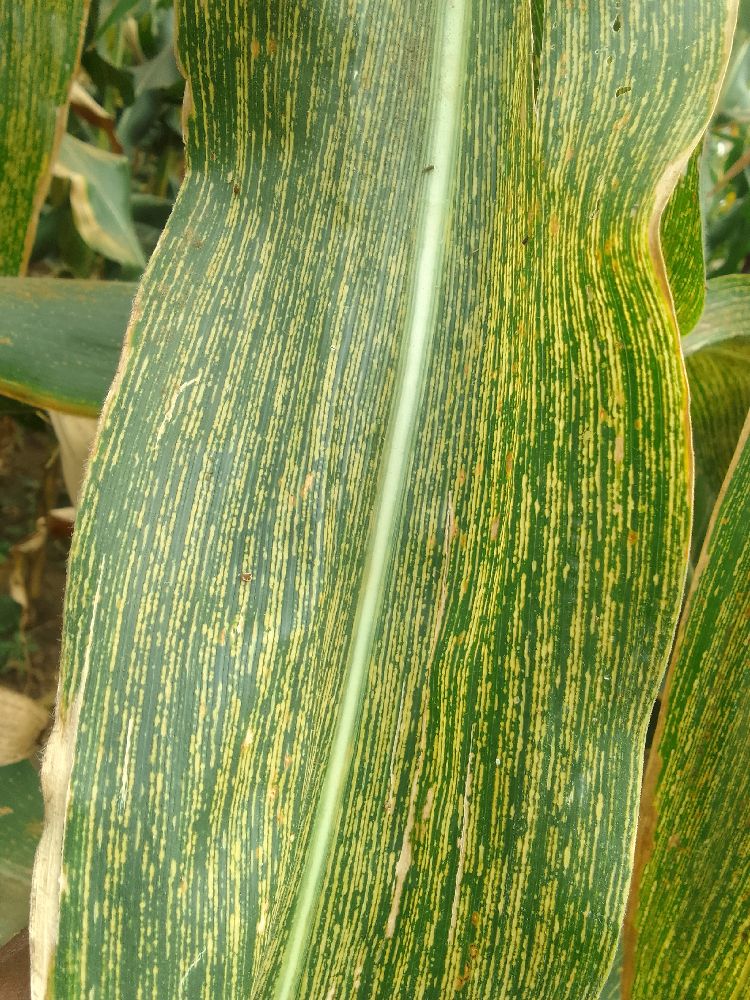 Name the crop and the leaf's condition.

maize, maize streak virus
